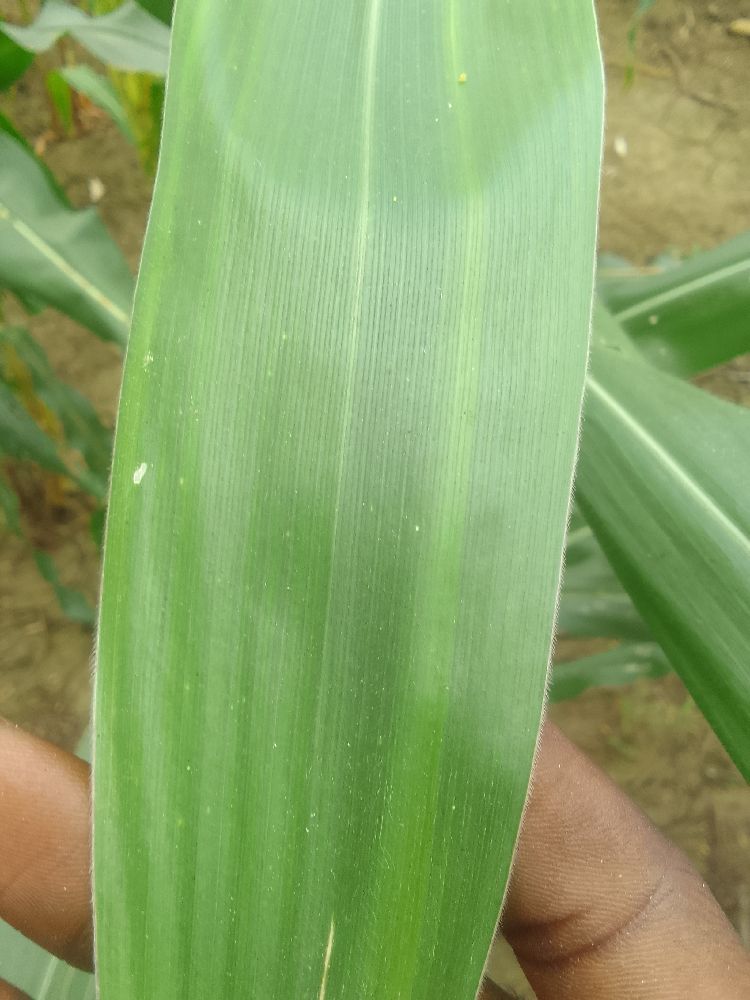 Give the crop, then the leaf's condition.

maize, healthy
